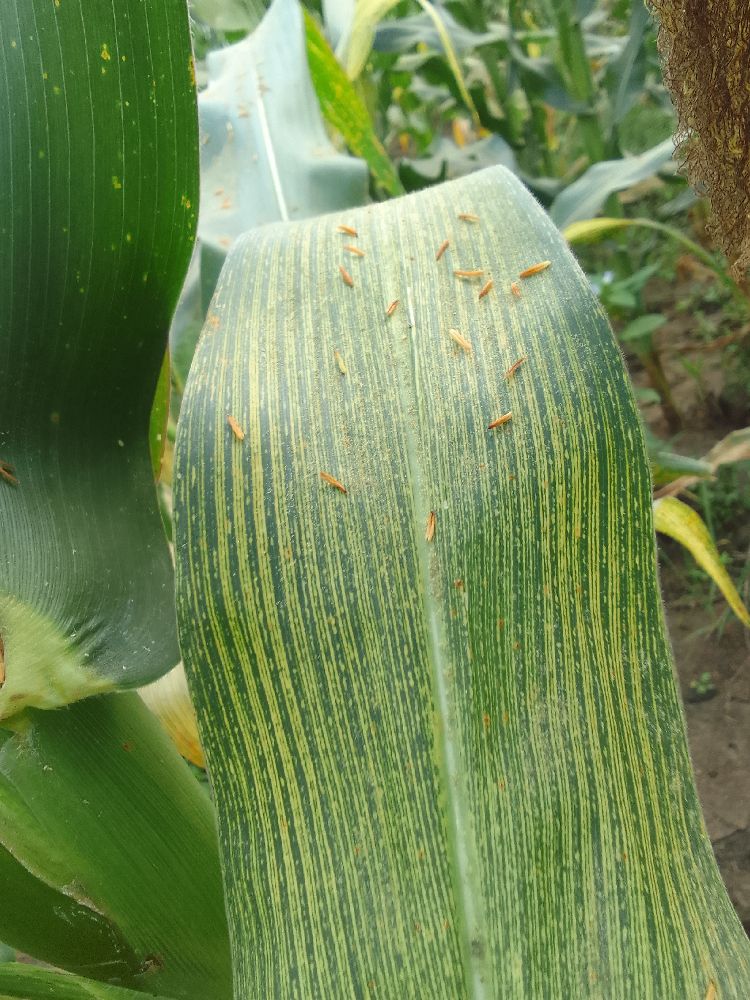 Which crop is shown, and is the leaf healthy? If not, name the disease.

maize, maize streak virus
